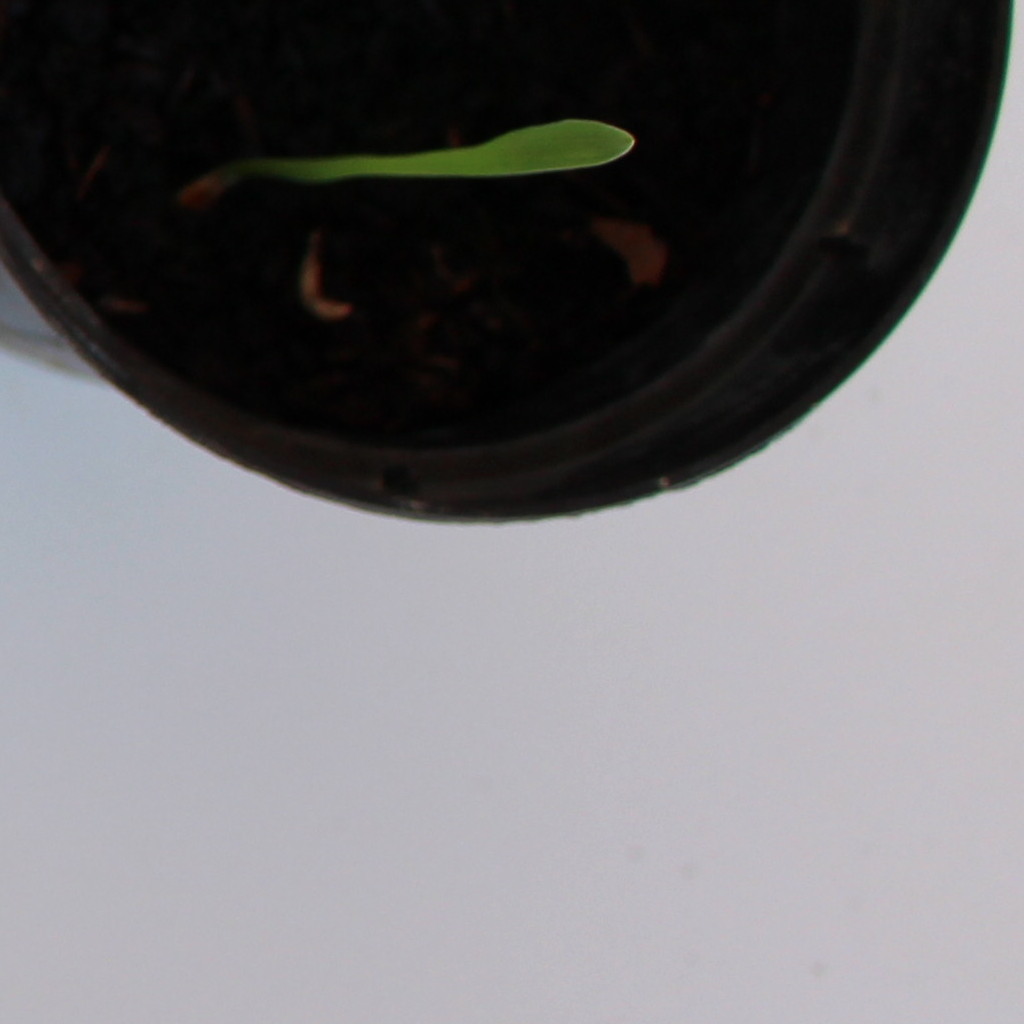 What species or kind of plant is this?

Avena sterilis
